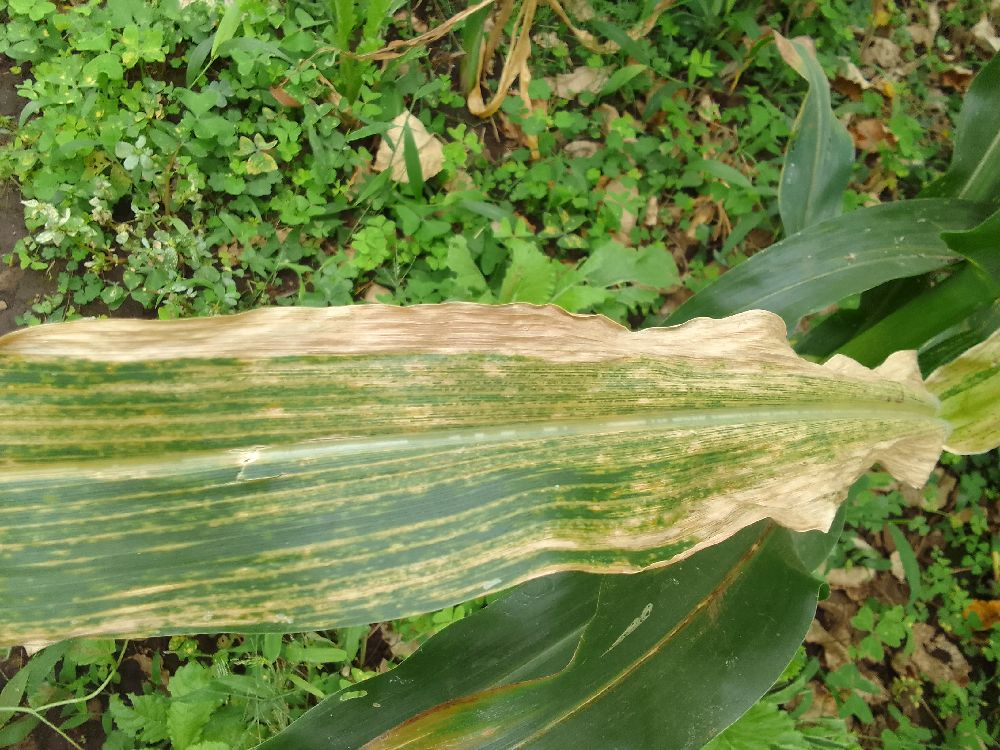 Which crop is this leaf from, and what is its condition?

maize, maize lethal necrosis
